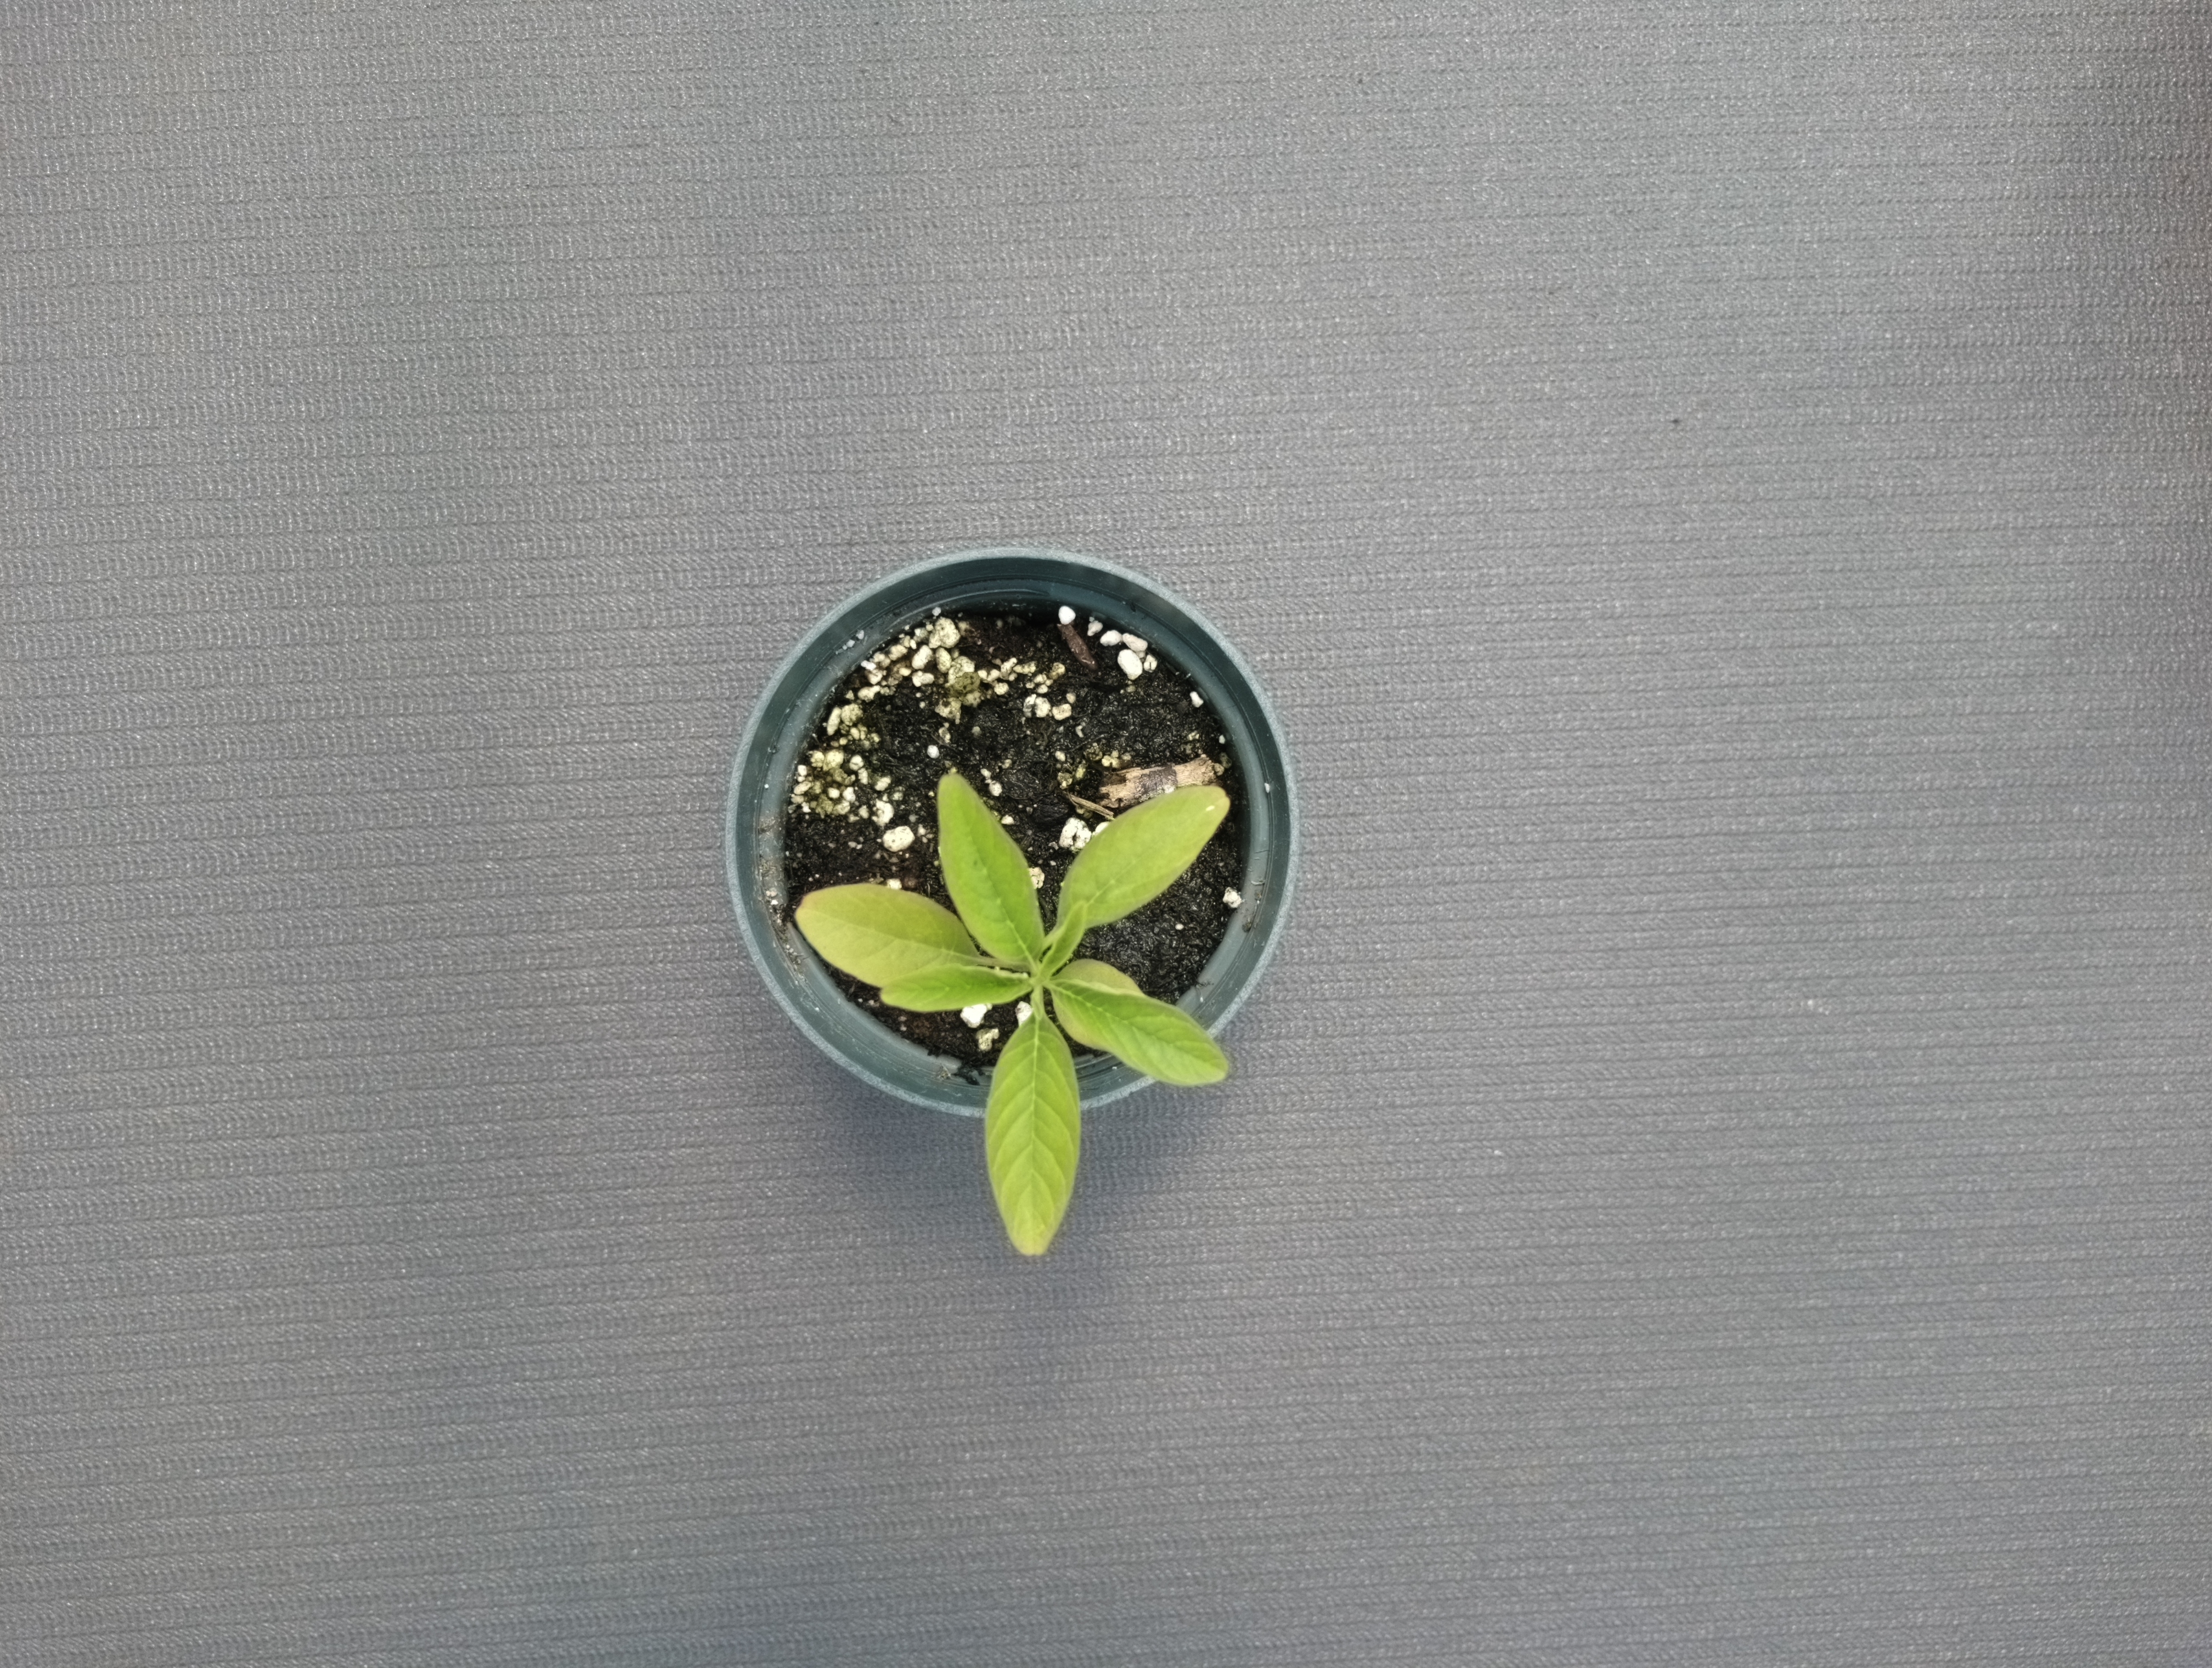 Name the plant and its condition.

waterhemp, healthy untreated
